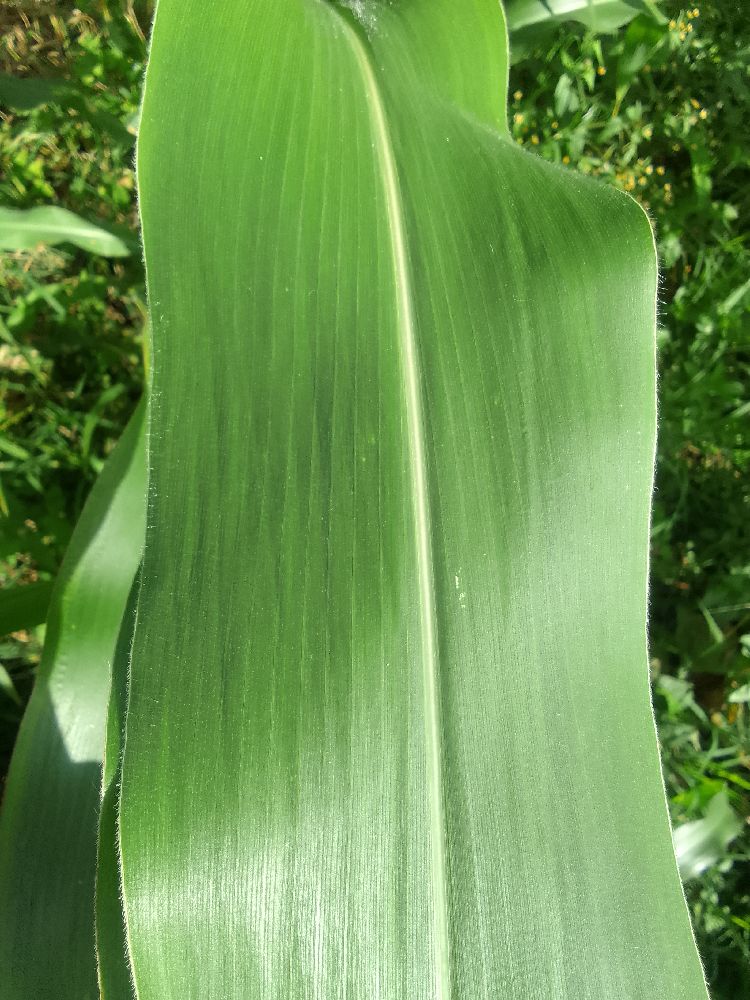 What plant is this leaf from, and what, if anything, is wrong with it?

maize, healthy
